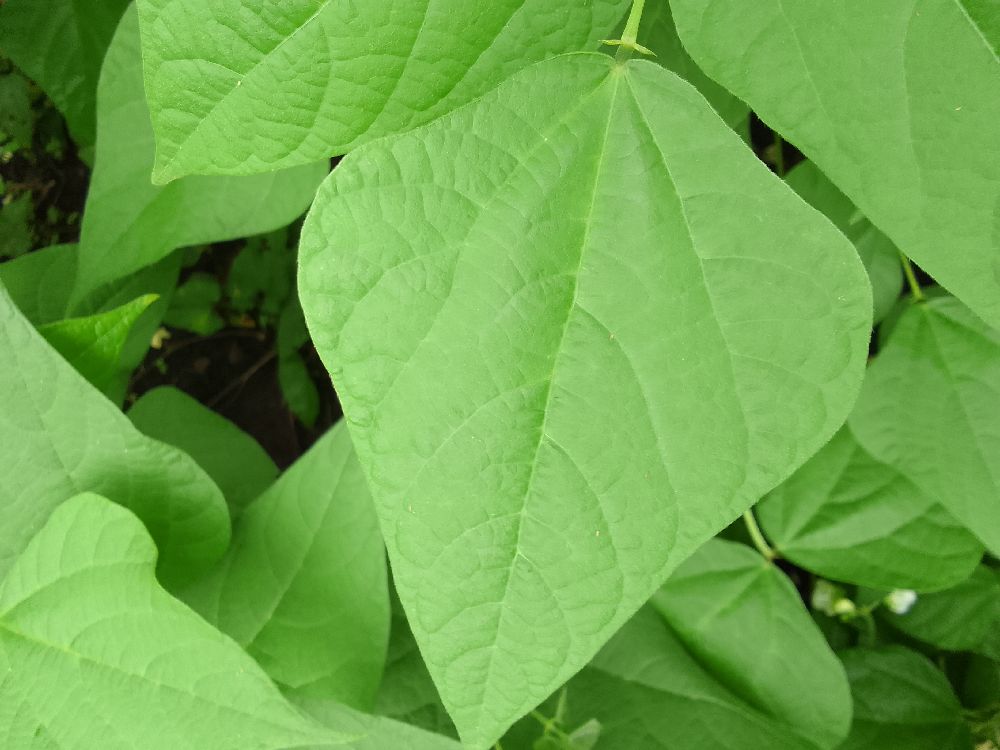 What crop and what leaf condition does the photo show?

common bean, healthy
